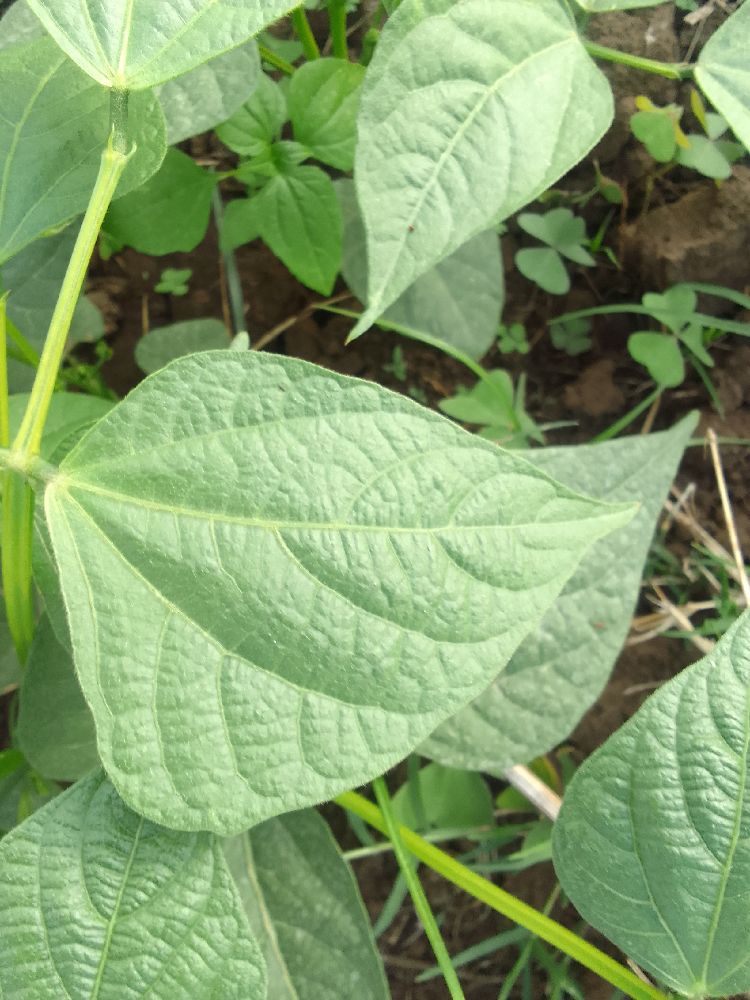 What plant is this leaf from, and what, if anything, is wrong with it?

common bean, healthy
